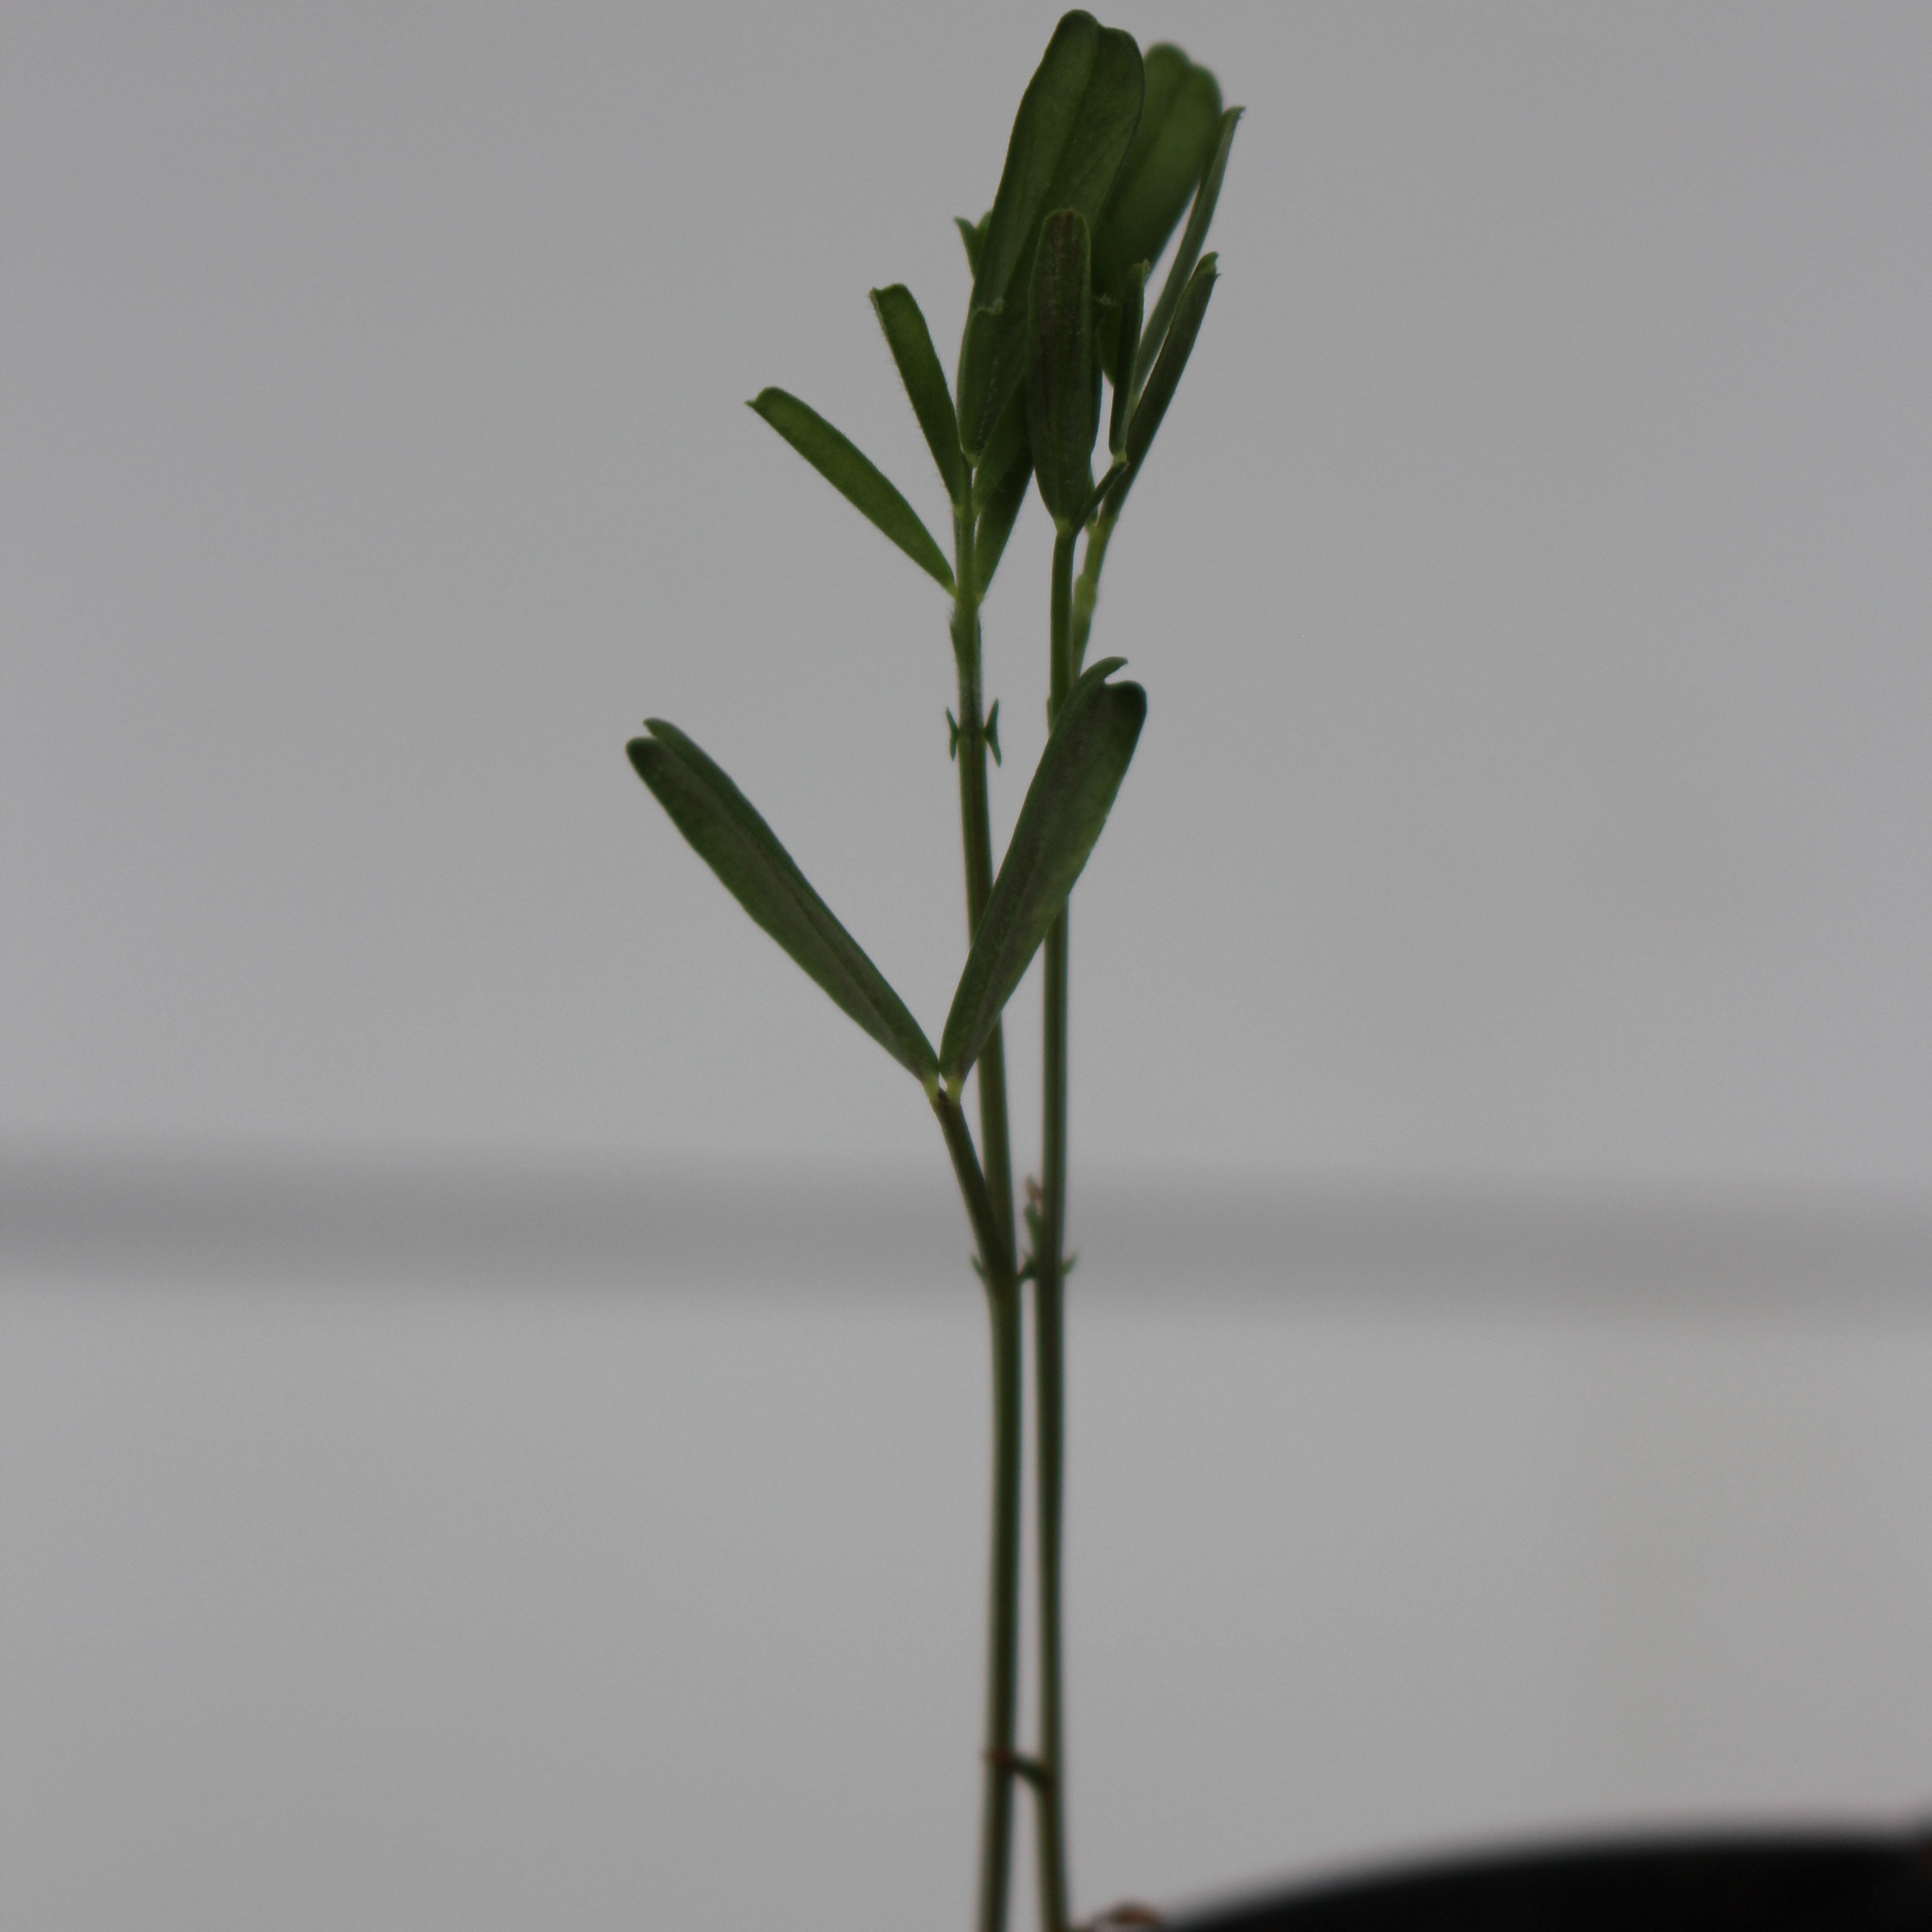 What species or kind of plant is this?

Vicia sativa
